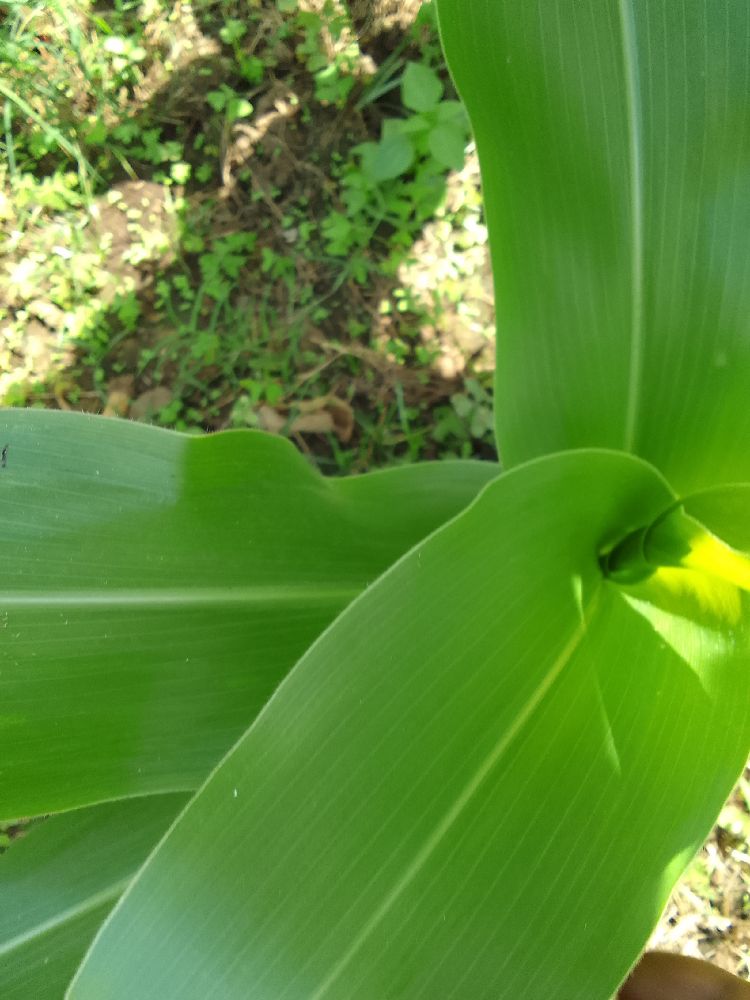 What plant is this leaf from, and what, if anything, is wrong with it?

maize, healthy
